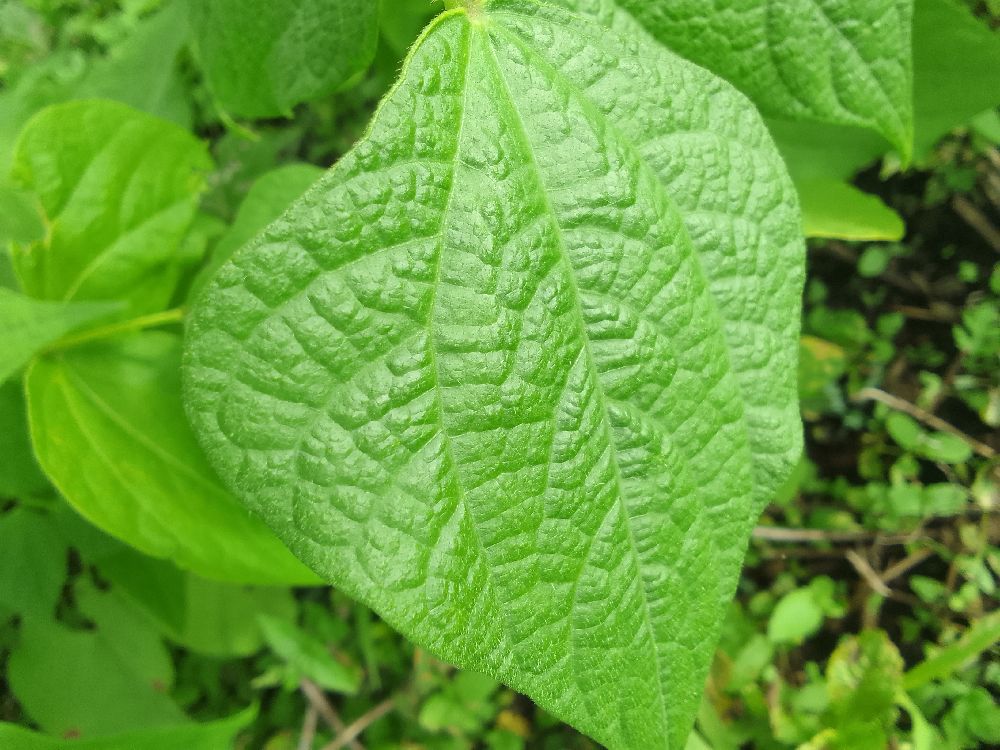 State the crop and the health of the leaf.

common bean, healthy
